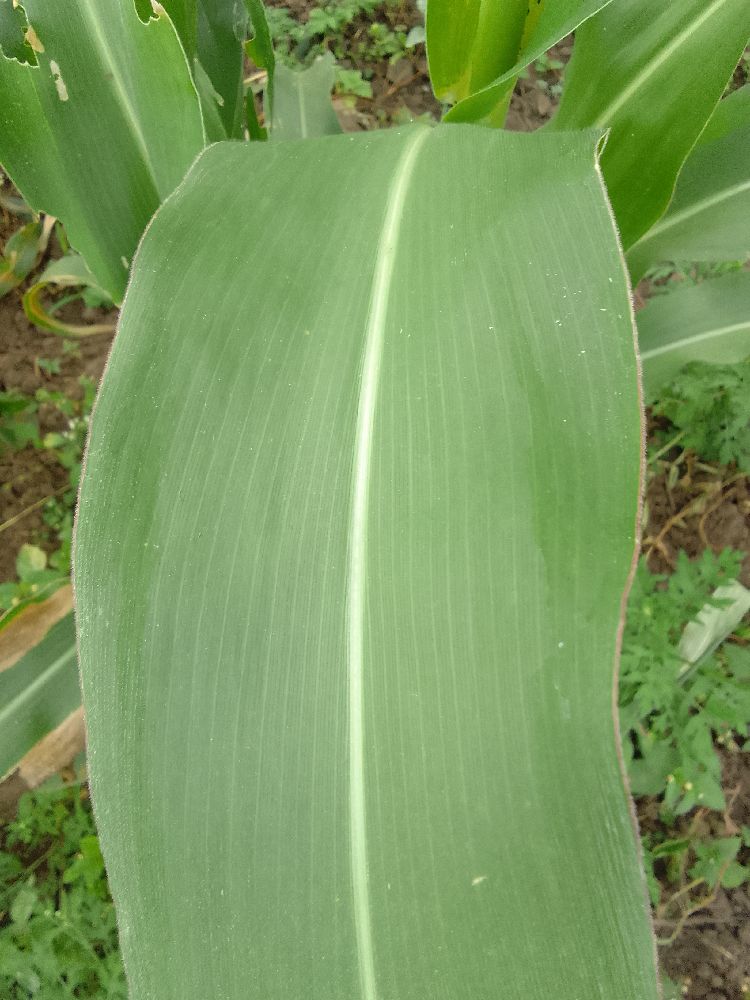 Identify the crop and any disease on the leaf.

maize, healthy
